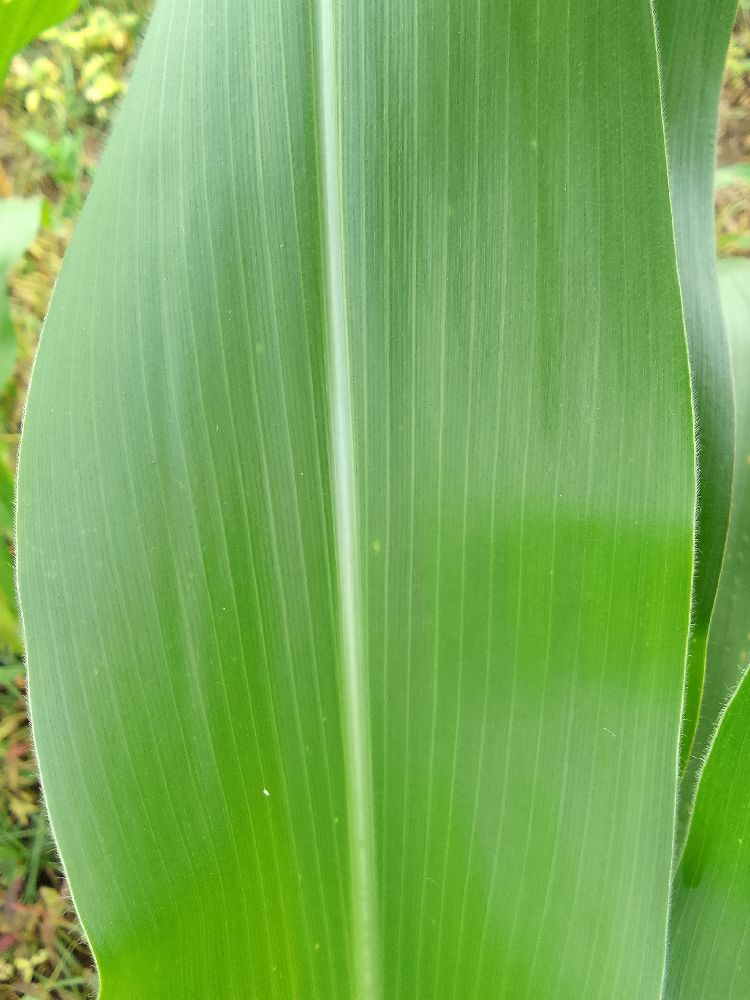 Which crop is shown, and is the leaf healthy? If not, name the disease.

maize, healthy
